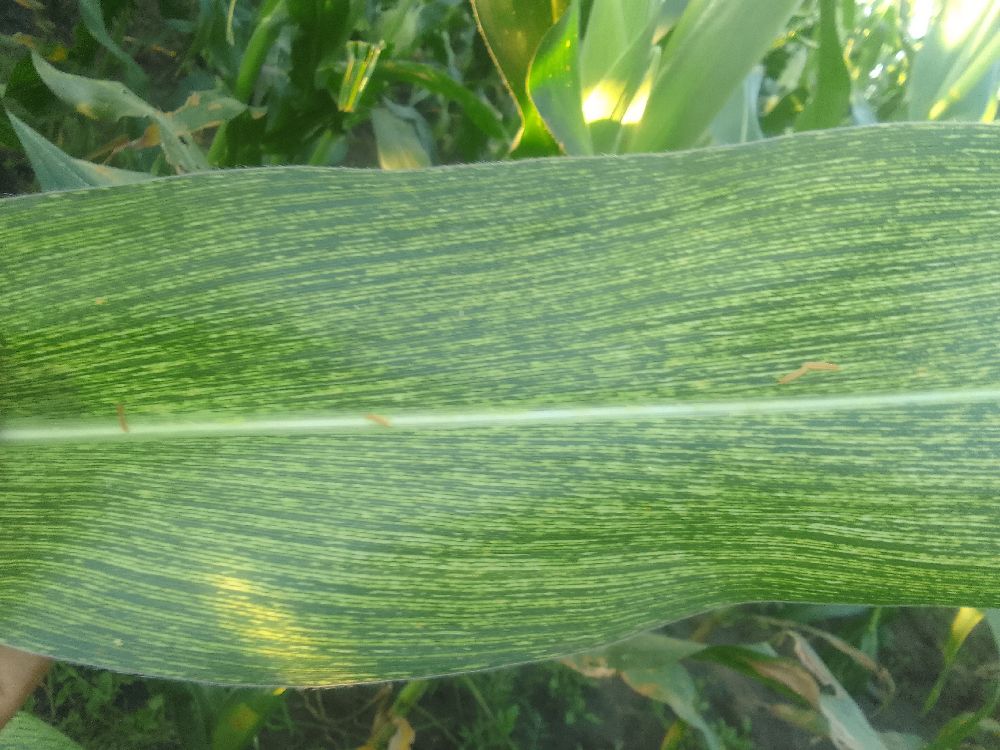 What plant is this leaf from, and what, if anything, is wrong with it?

maize, maize streak virus
